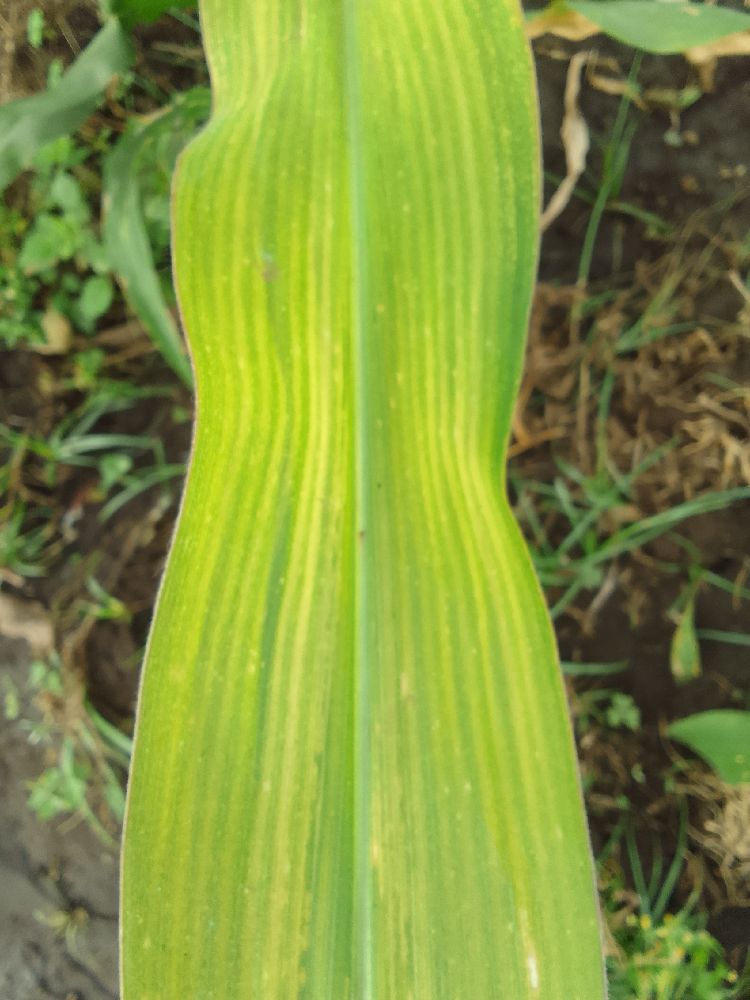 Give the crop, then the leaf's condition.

maize, maize lethal necrosis
